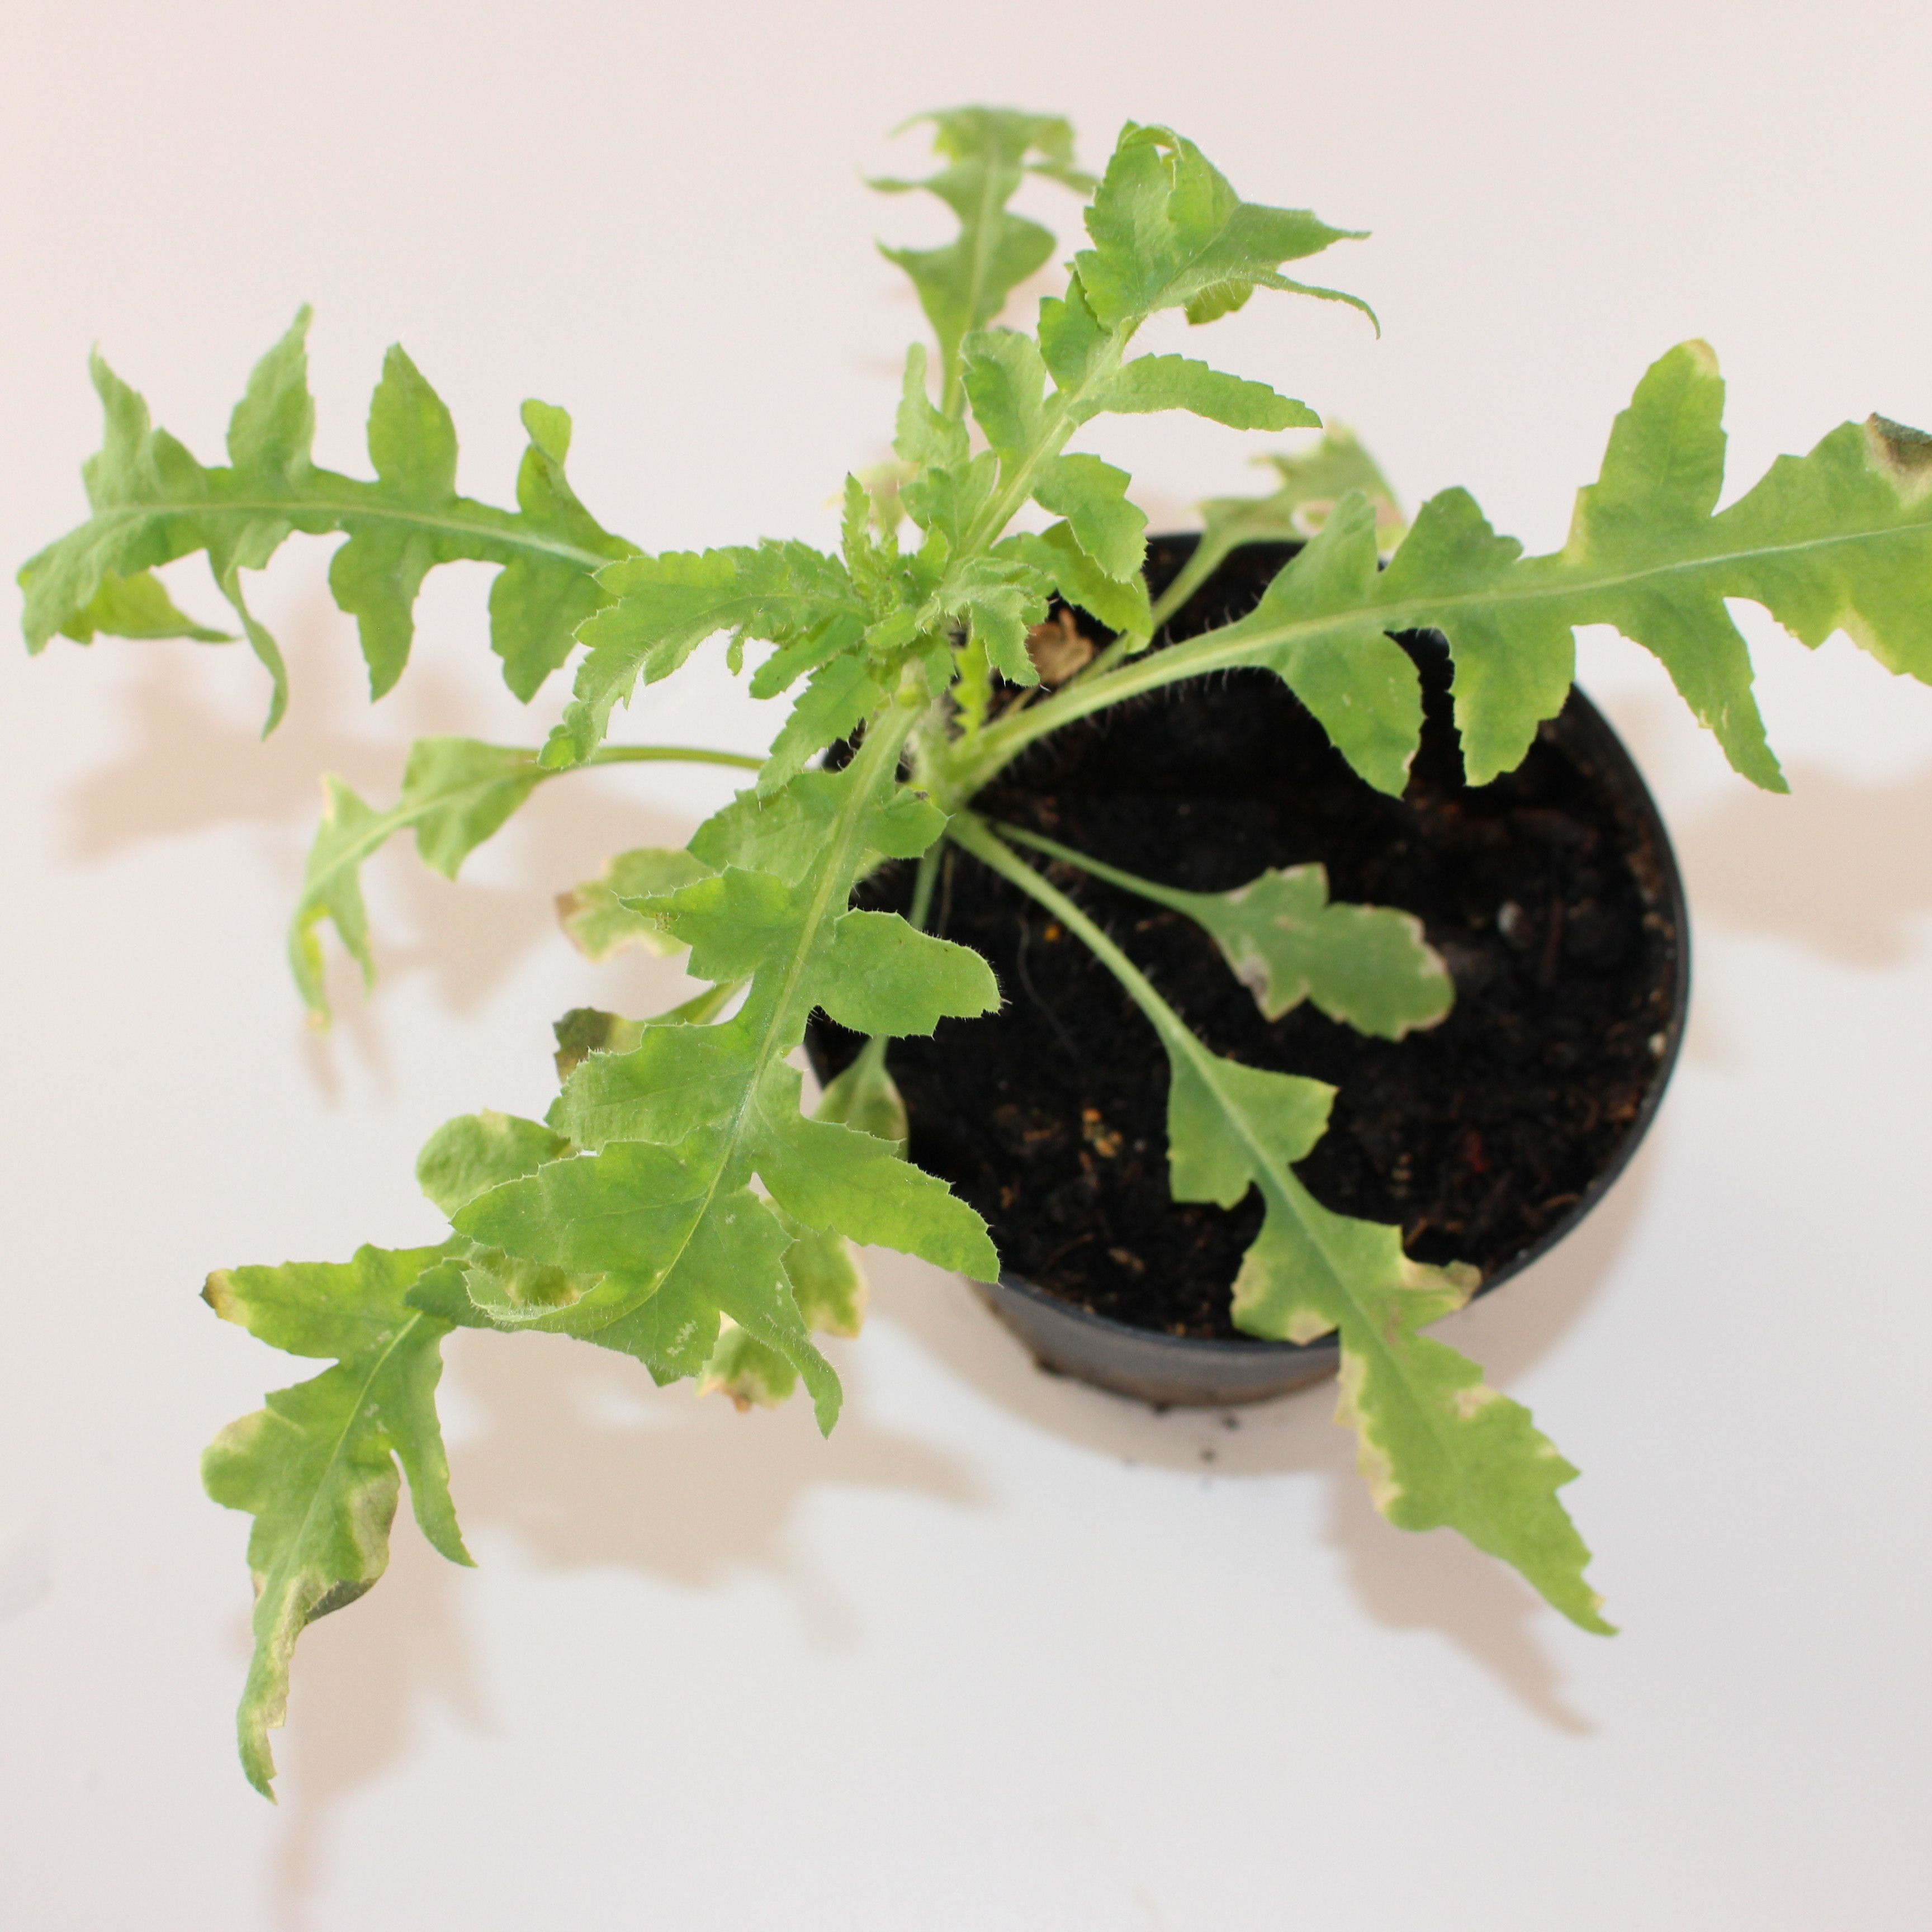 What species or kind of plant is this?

Papaver rhoeas
